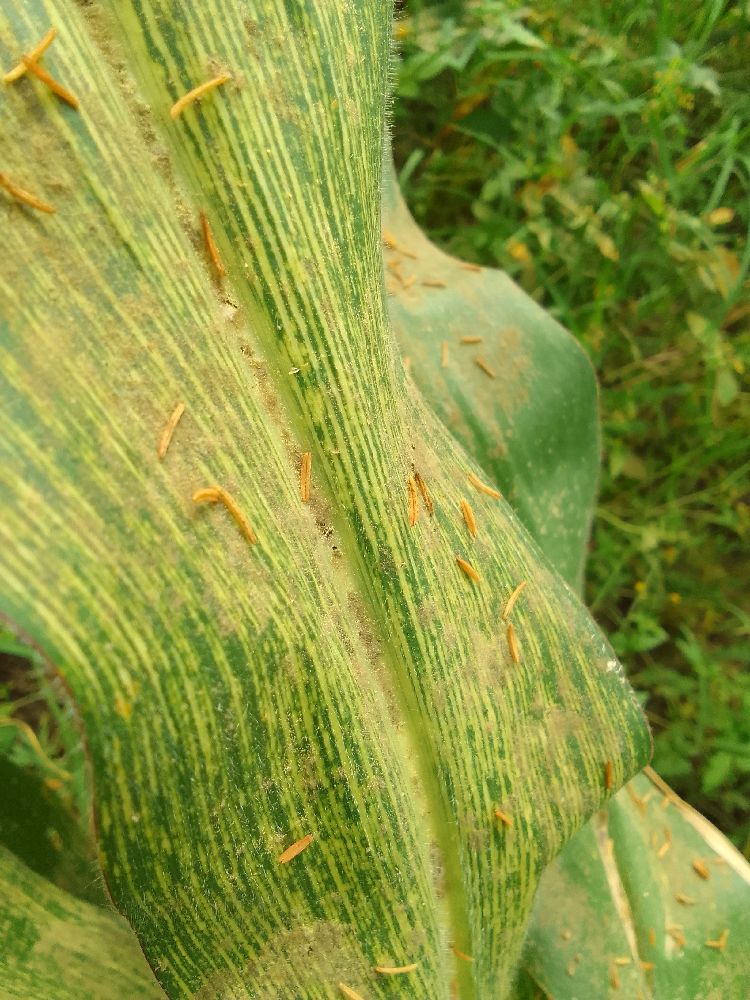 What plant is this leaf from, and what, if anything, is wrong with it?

maize, maize streak virus
